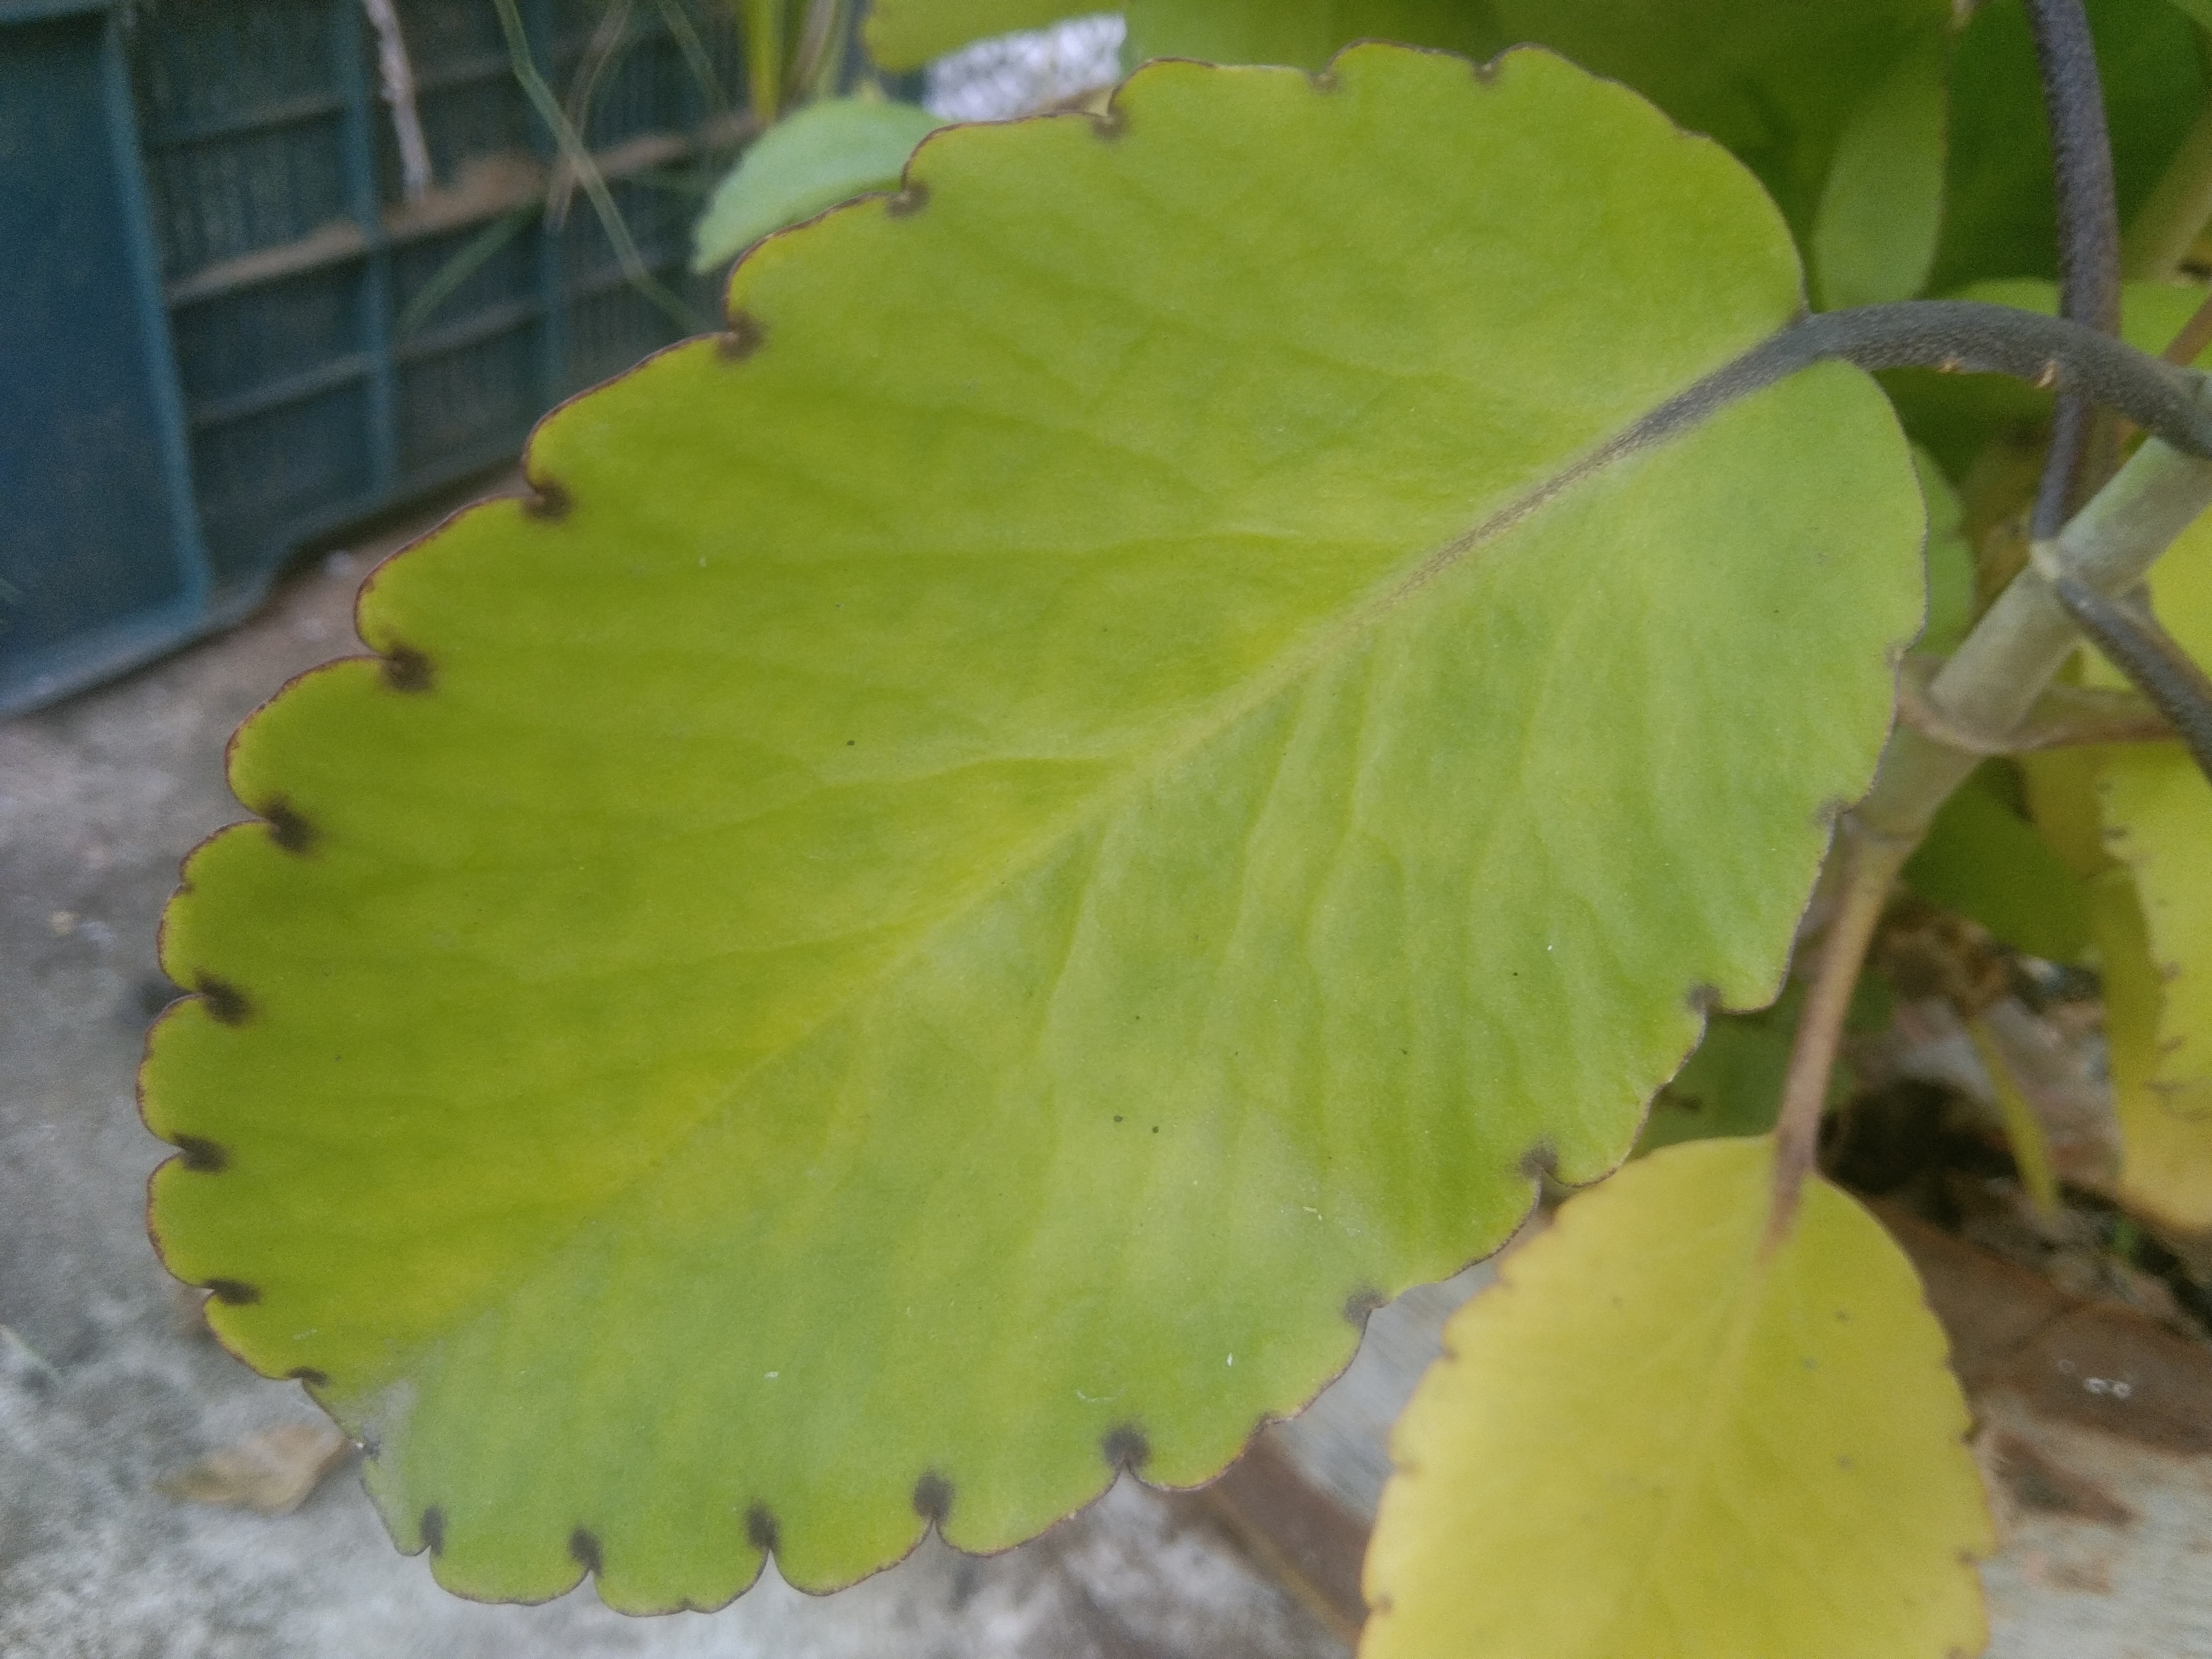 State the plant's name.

pathorkuci
